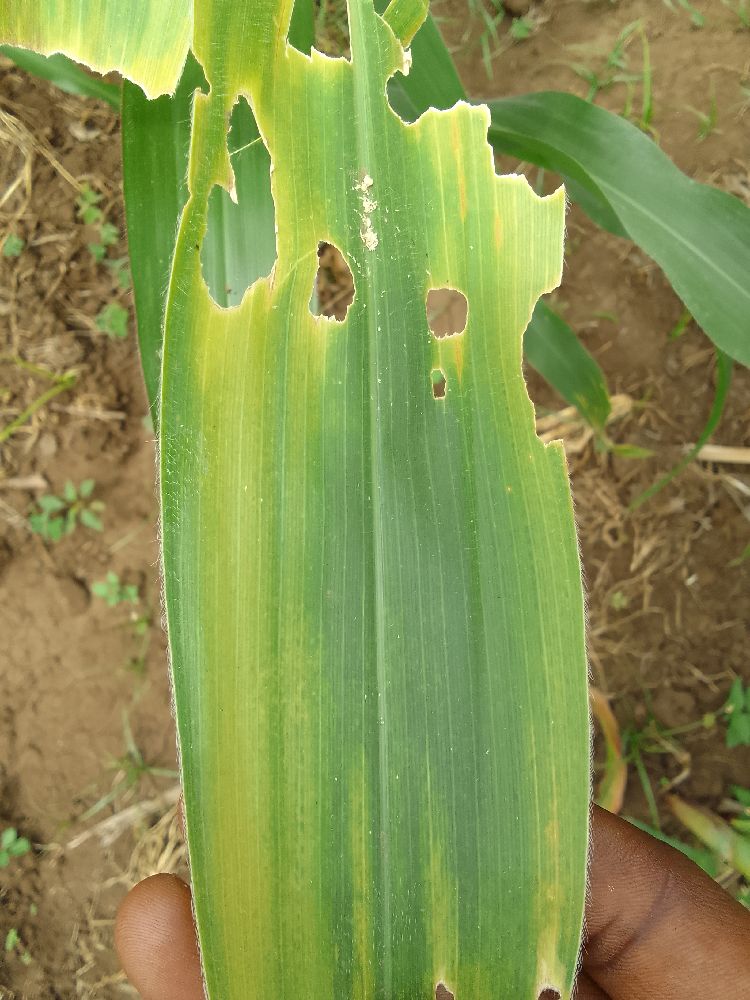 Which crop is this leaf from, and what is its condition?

maize, maize lethal necrosis
